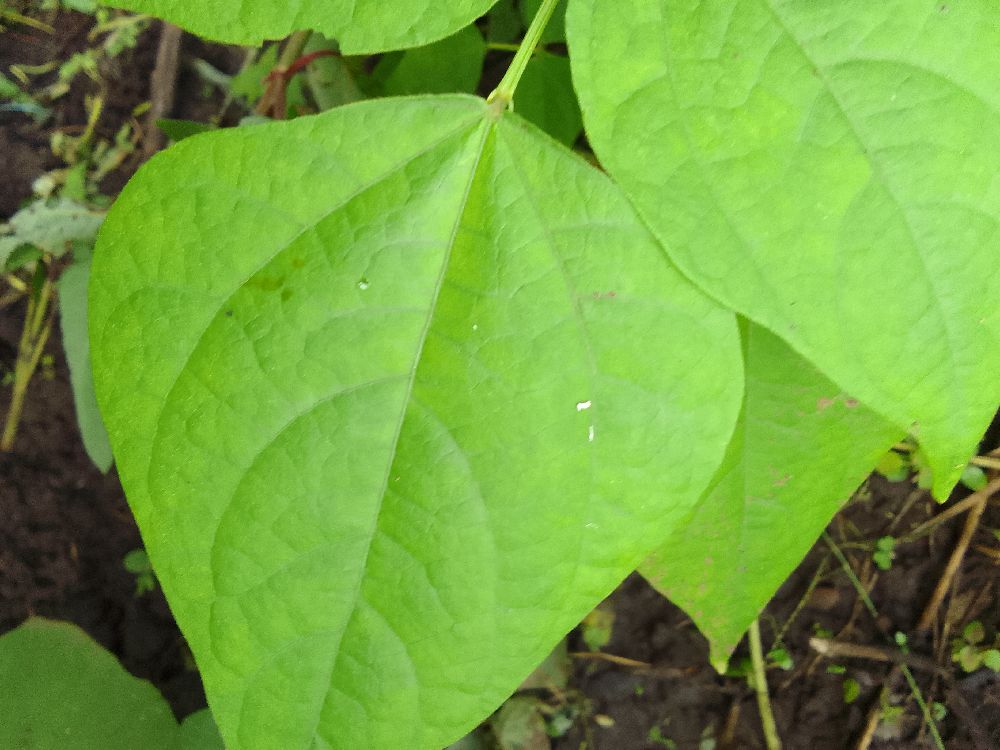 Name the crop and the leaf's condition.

common bean, healthy
